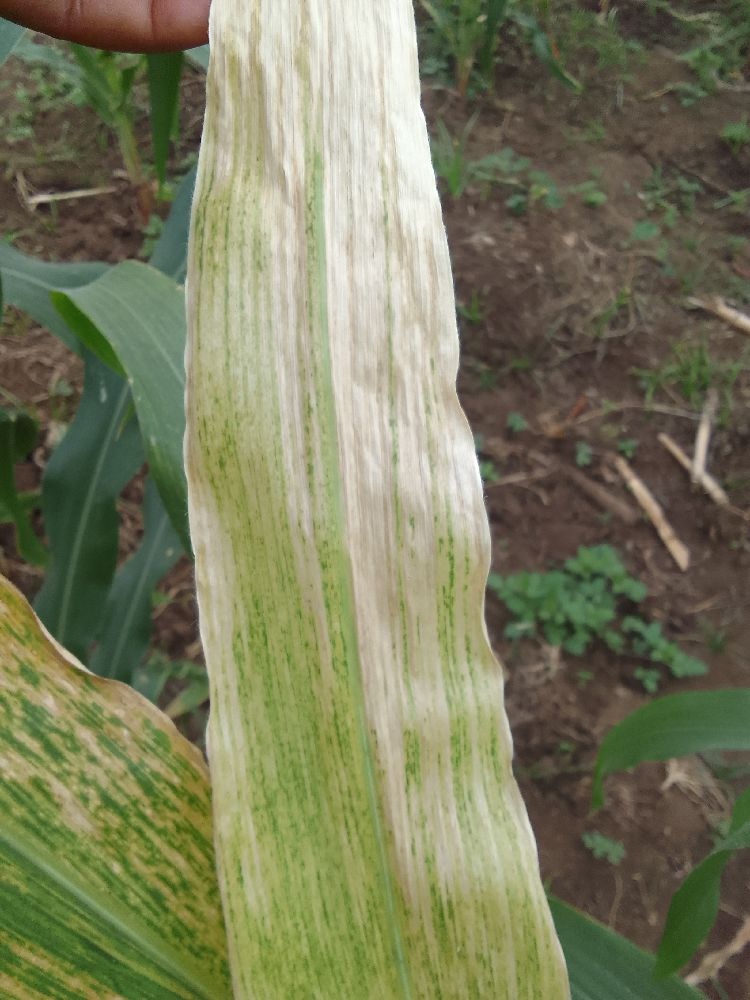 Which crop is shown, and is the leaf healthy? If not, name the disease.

maize, maize lethal necrosis
